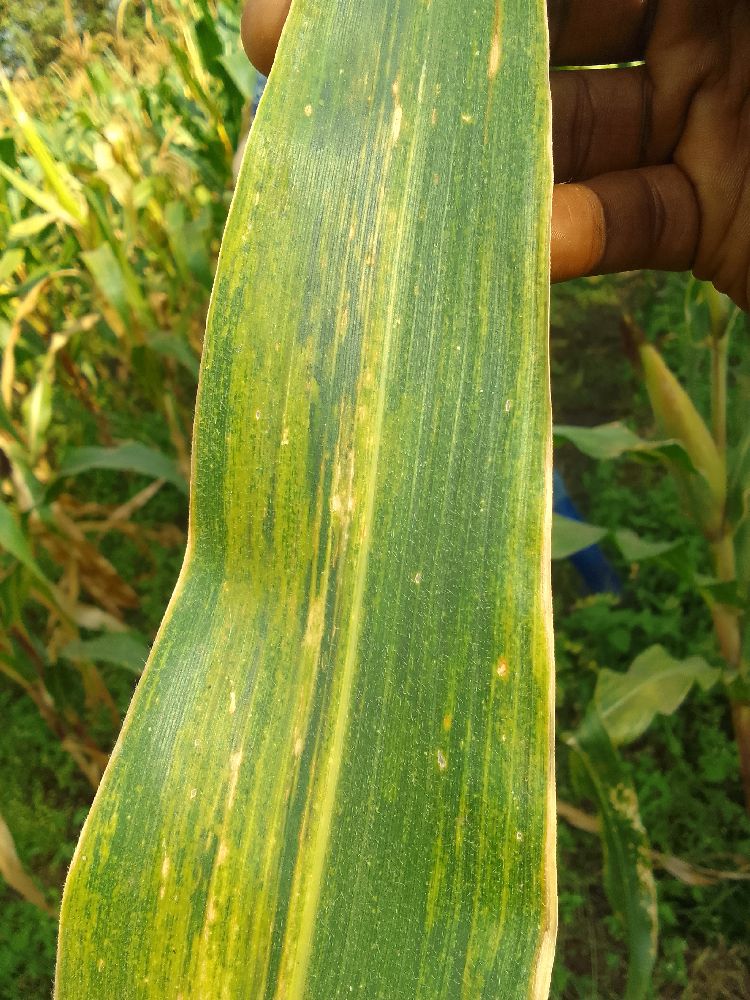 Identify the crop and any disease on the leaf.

maize, maize lethal necrosis
